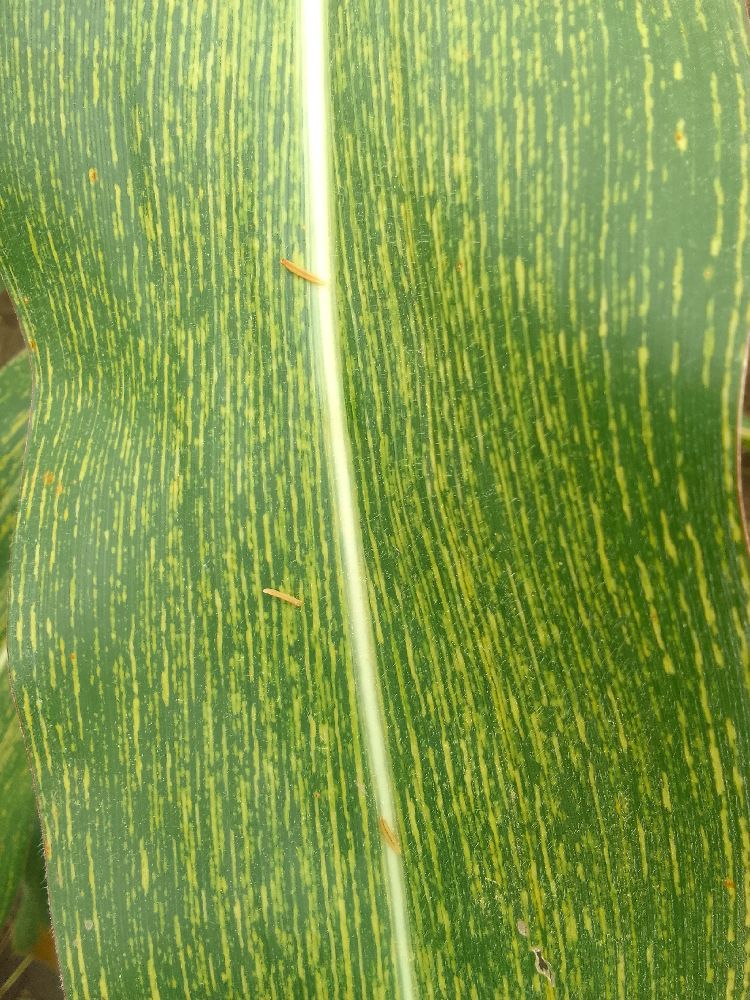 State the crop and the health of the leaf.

maize, maize streak virus
